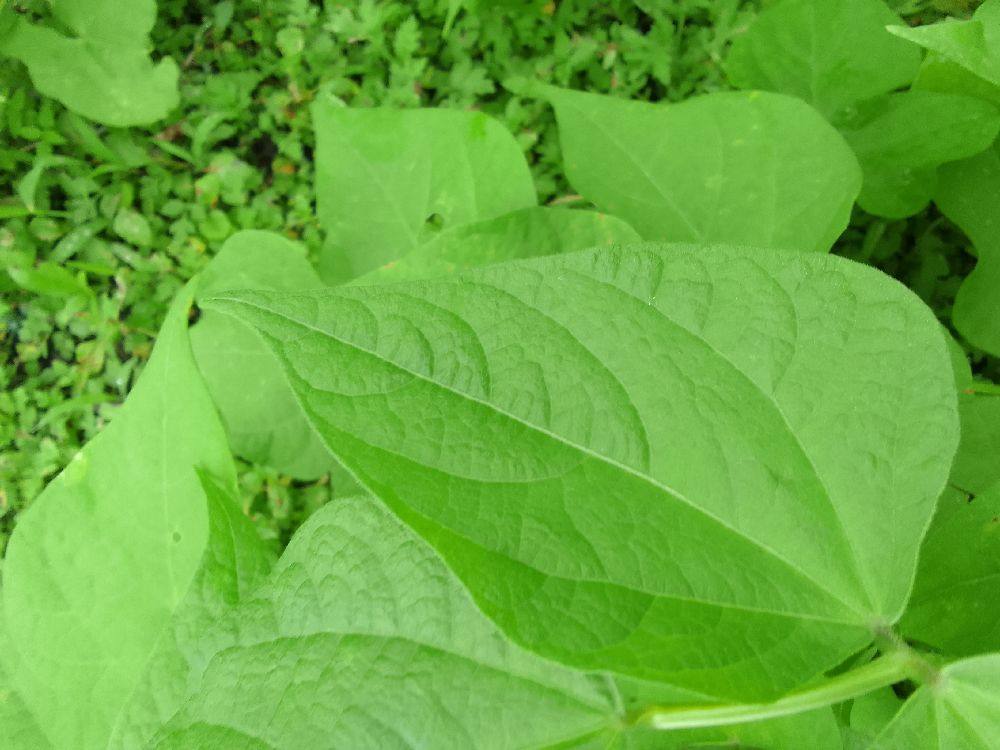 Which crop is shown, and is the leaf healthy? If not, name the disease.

common bean, healthy
